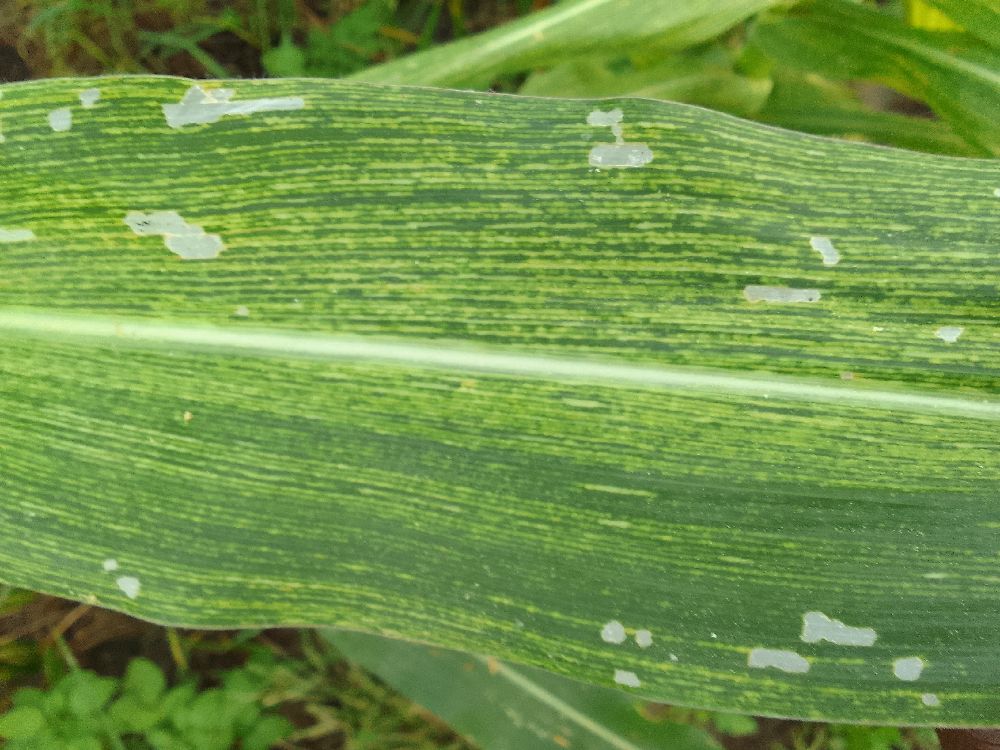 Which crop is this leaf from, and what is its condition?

maize, maize streak virus
